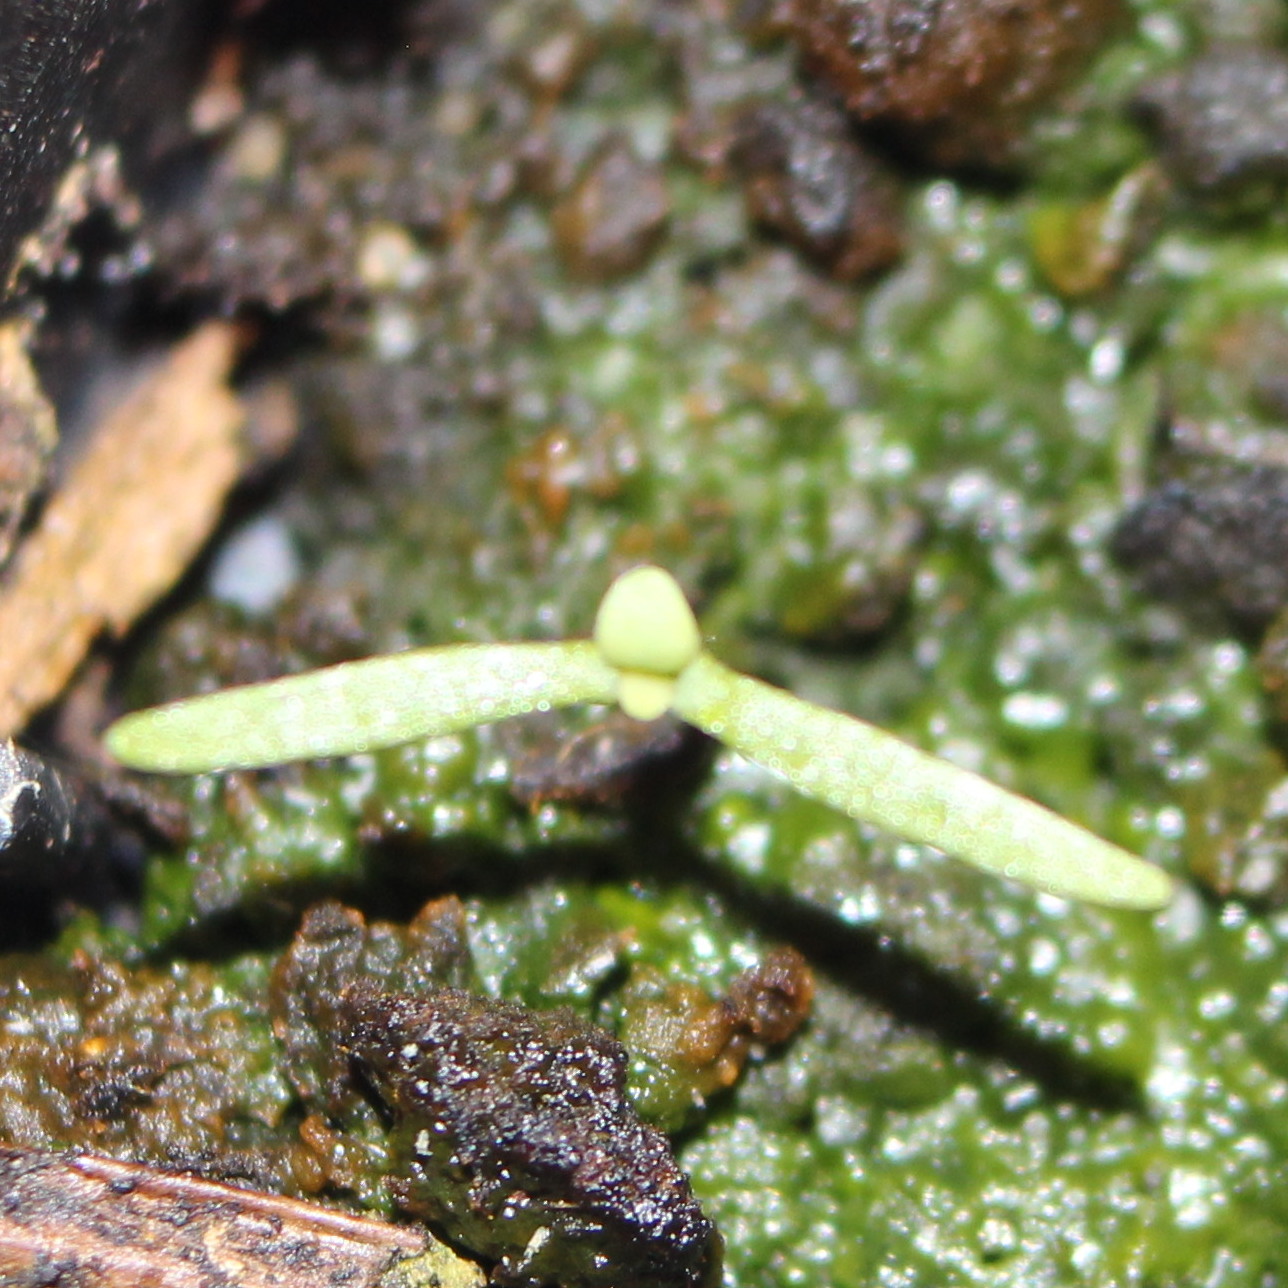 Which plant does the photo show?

Papaver rhoeas
